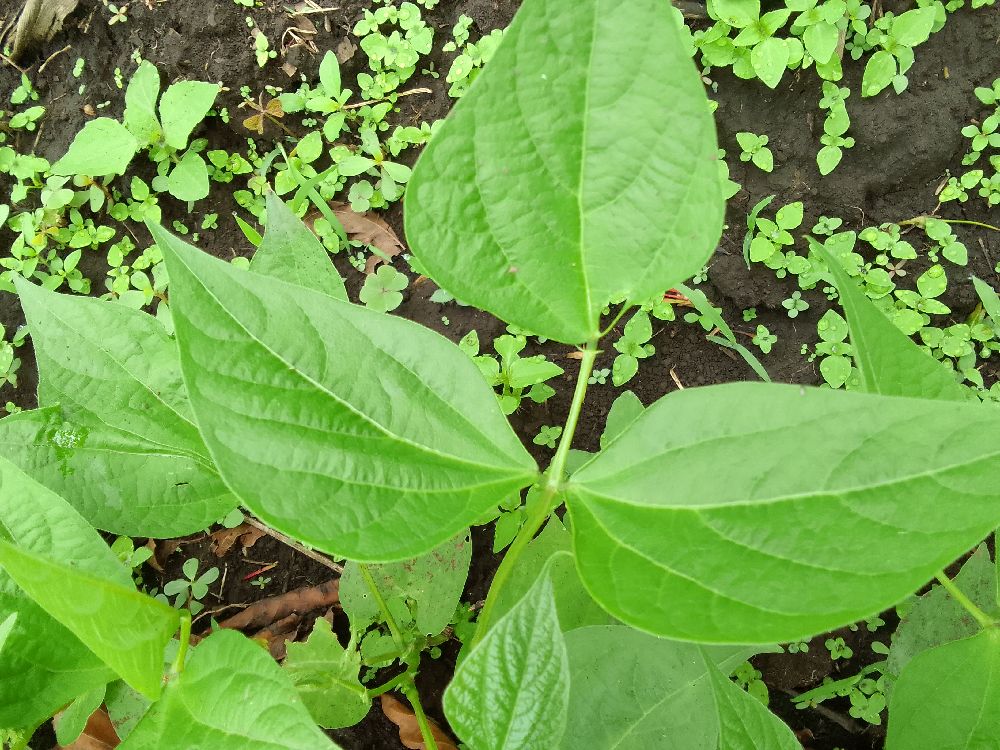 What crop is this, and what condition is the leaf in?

common bean, healthy
